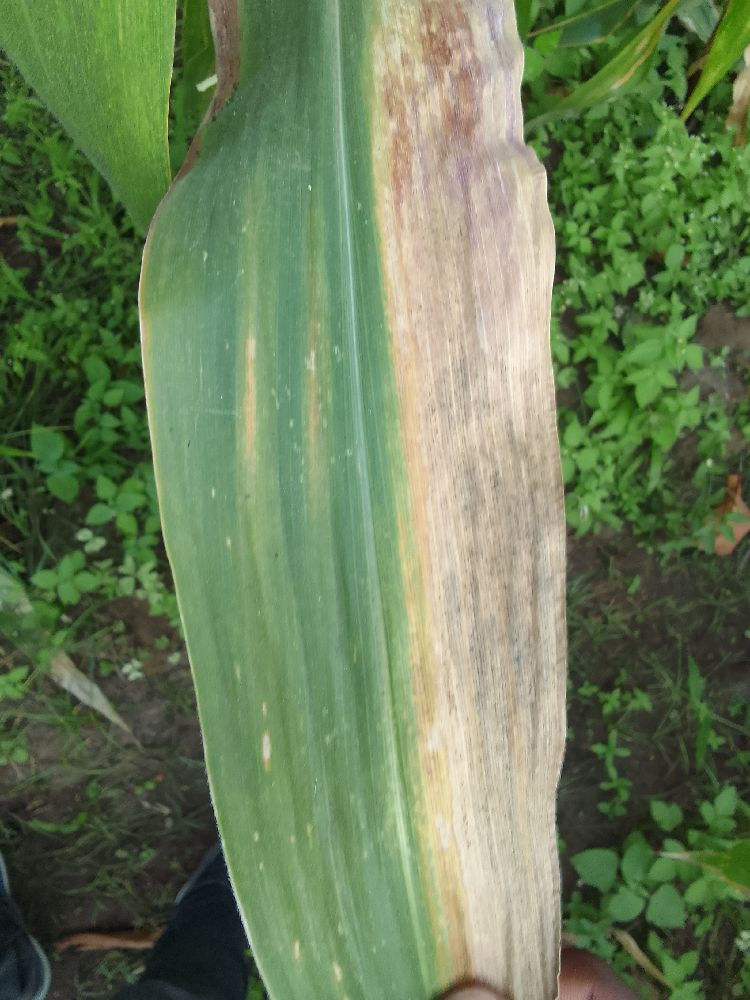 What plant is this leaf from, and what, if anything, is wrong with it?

maize, maize lethal necrosis
